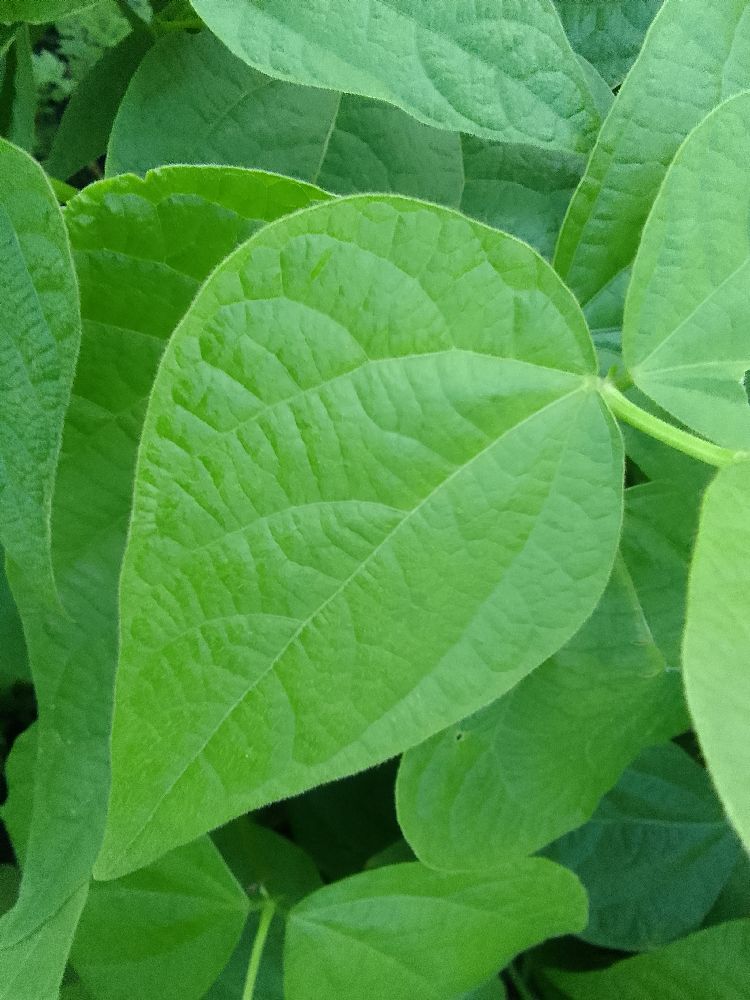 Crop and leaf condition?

common bean, healthy
